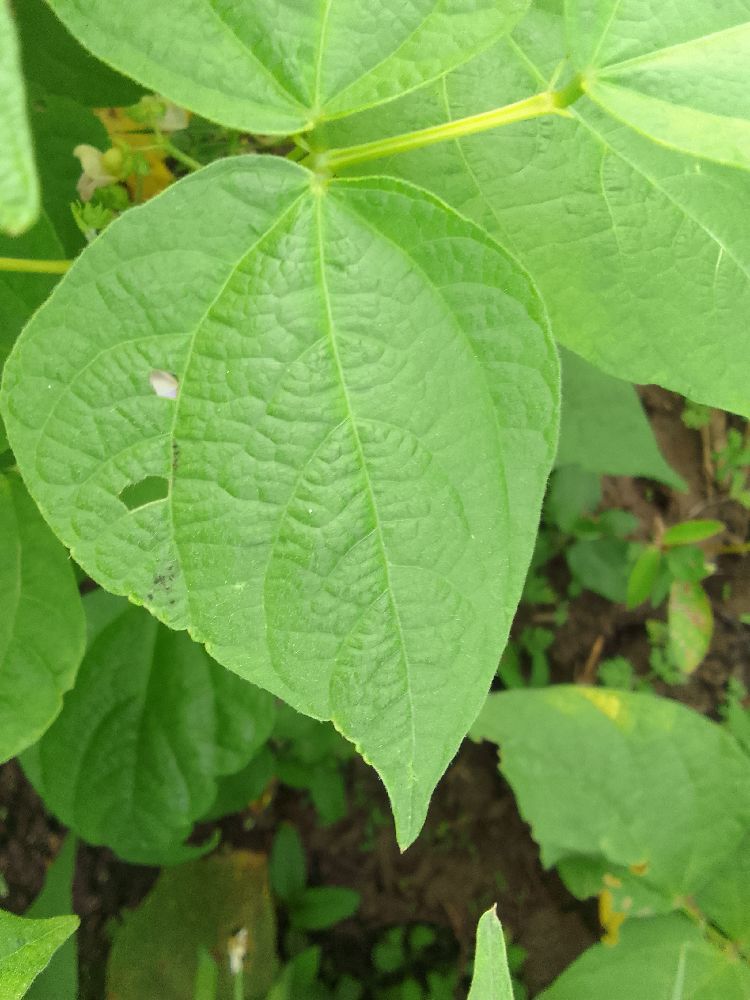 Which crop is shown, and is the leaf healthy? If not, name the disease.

common bean, healthy
